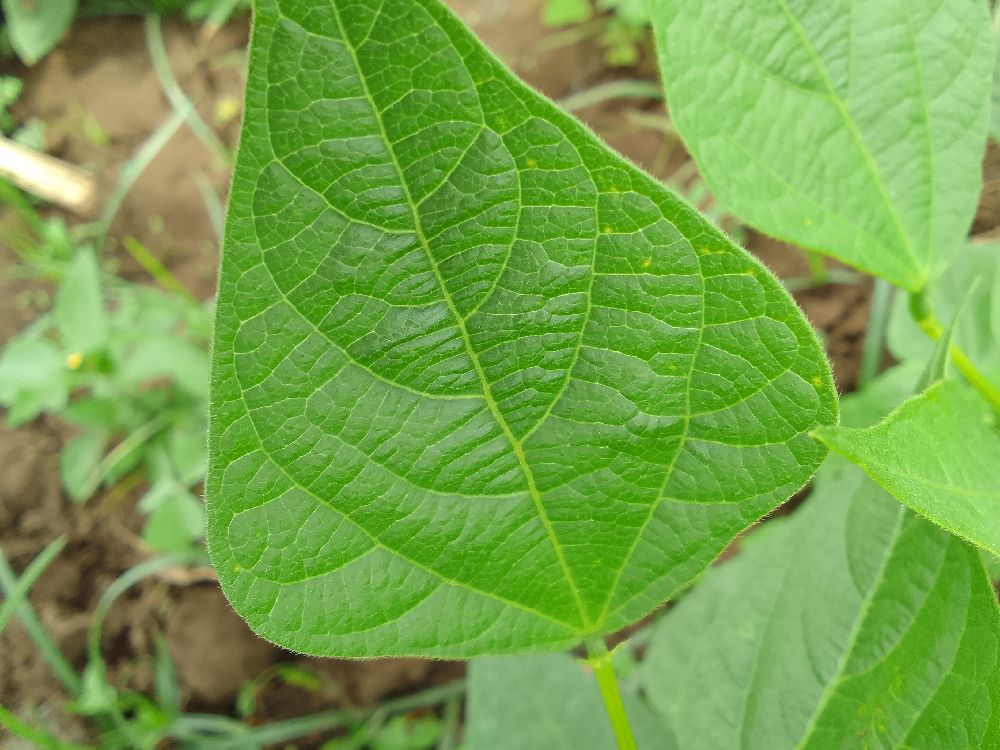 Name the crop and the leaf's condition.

common bean, healthy
